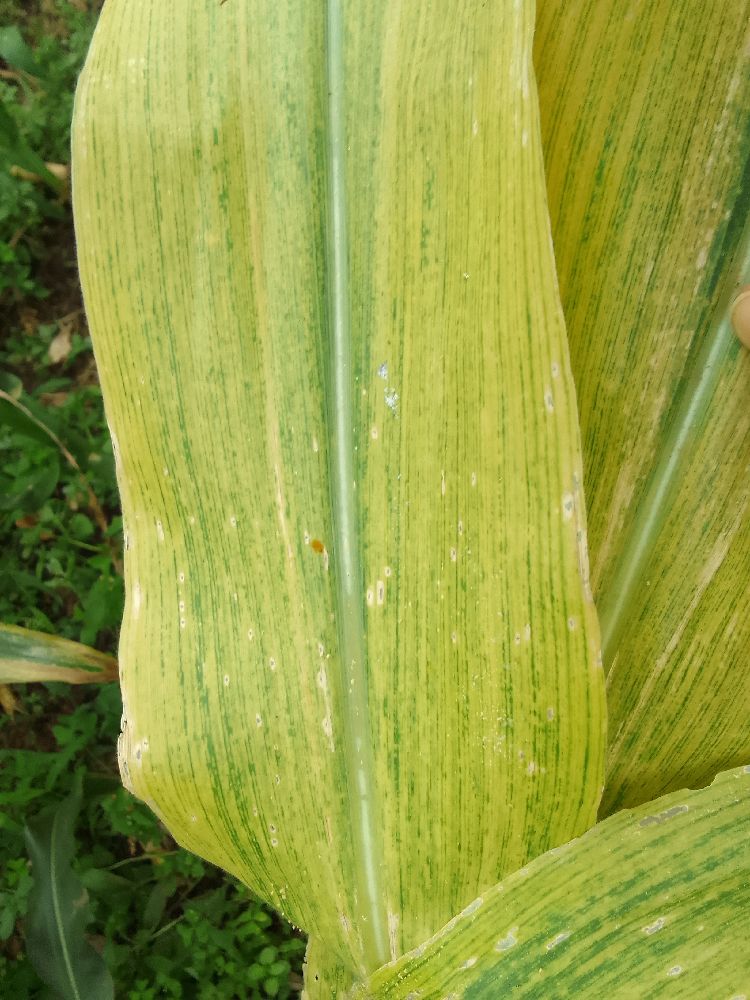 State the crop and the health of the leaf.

maize, maize lethal necrosis
